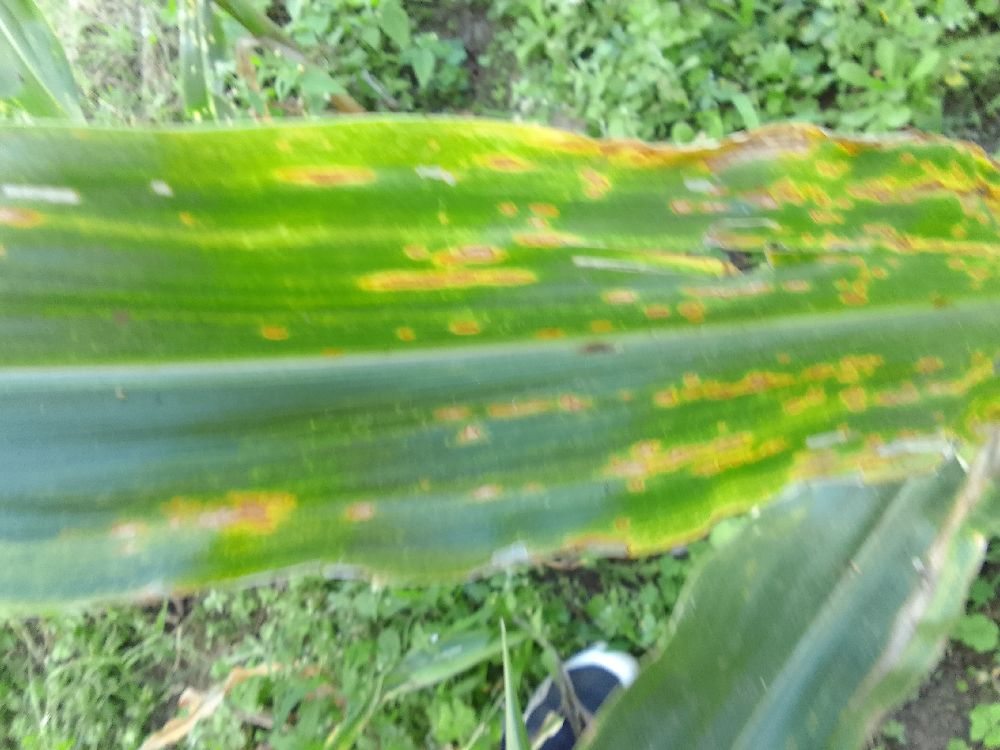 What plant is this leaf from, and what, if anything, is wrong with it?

maize, maize lethal necrosis
